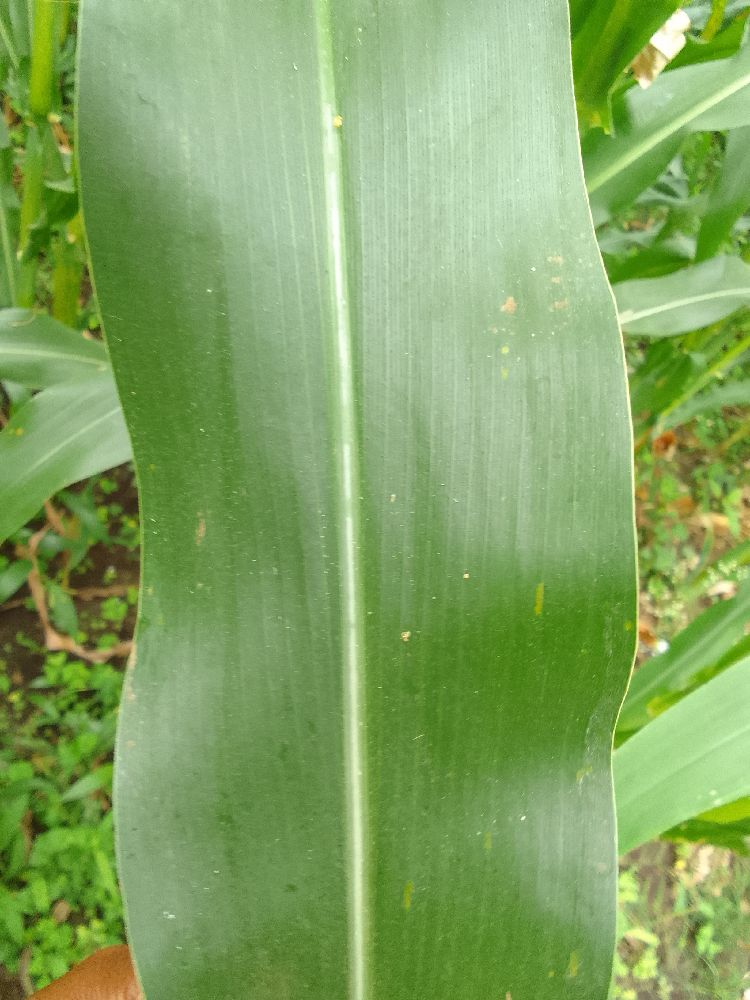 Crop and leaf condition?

maize, healthy
